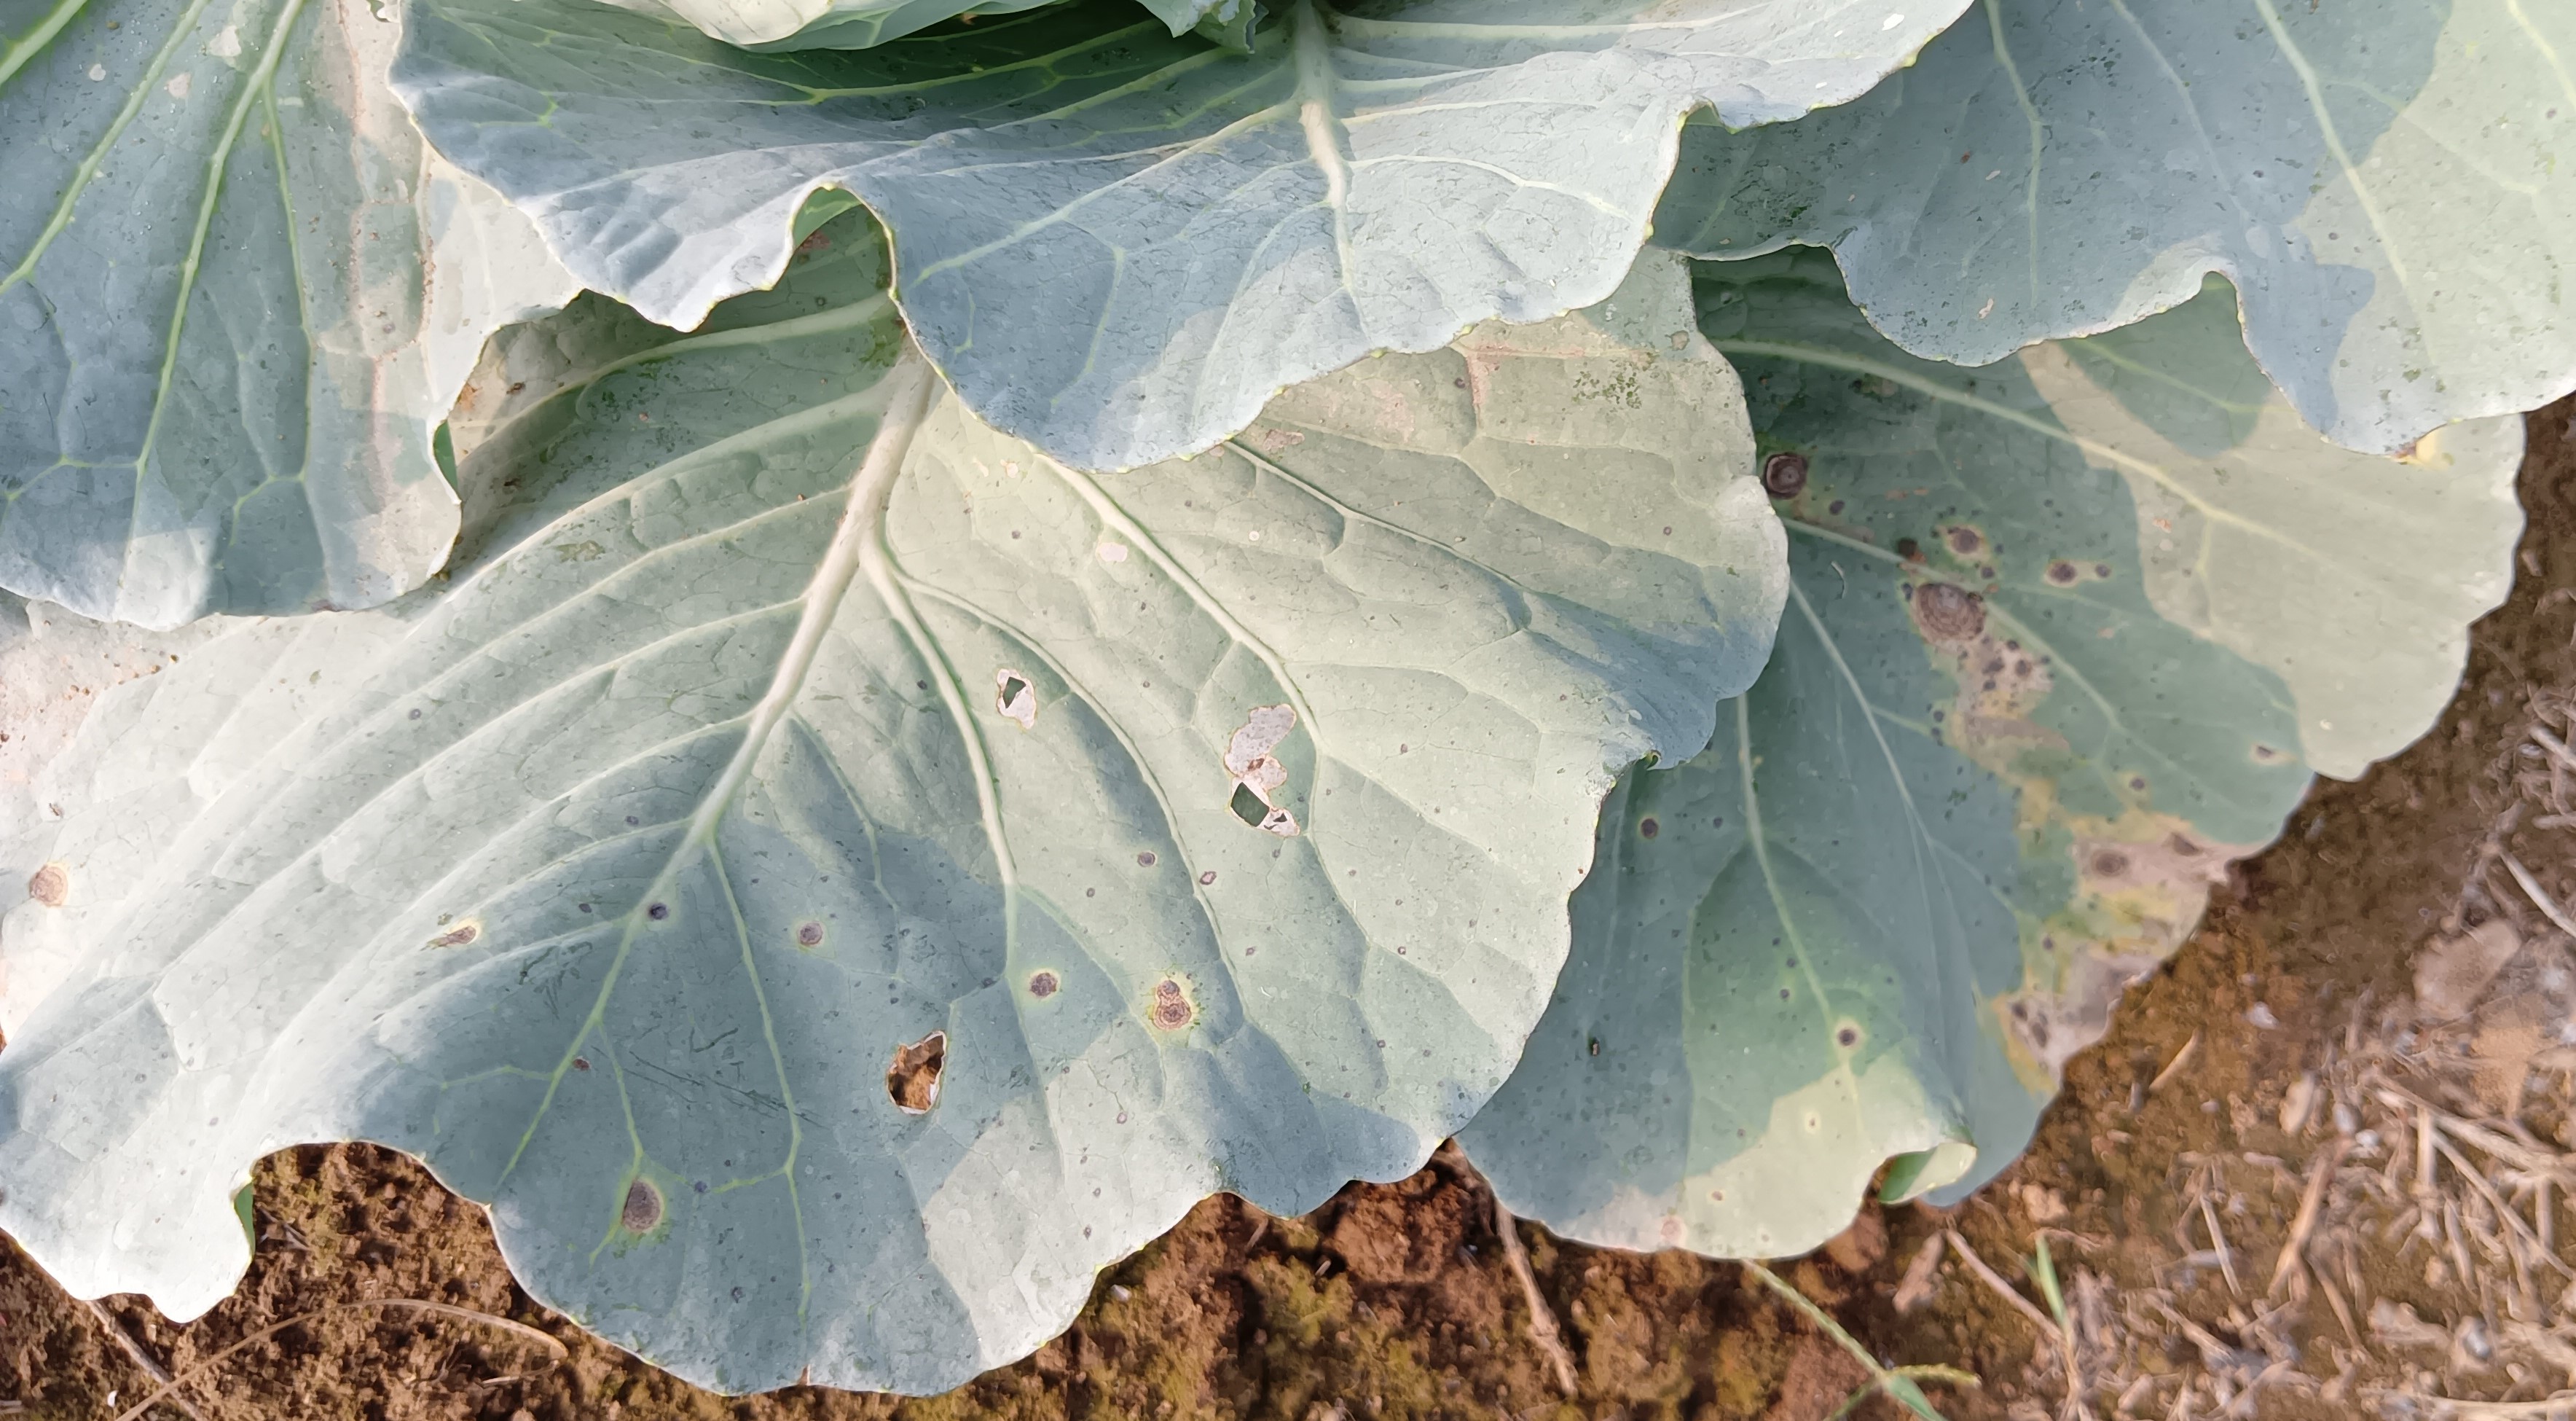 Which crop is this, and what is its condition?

cabbage, alternaria
